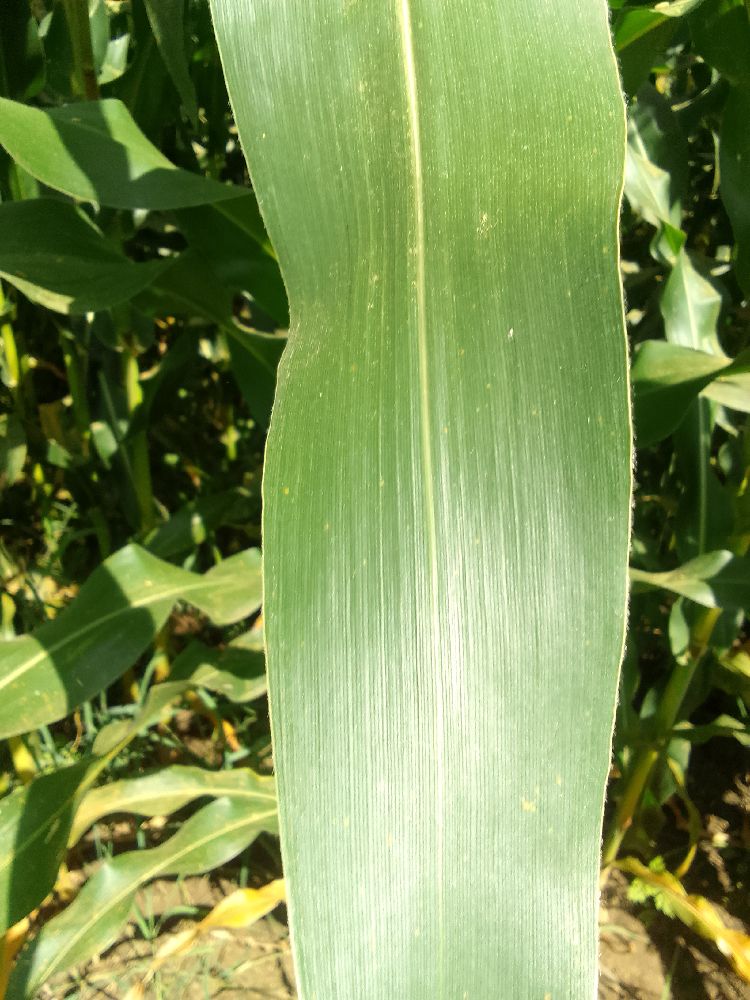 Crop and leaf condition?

maize, healthy
